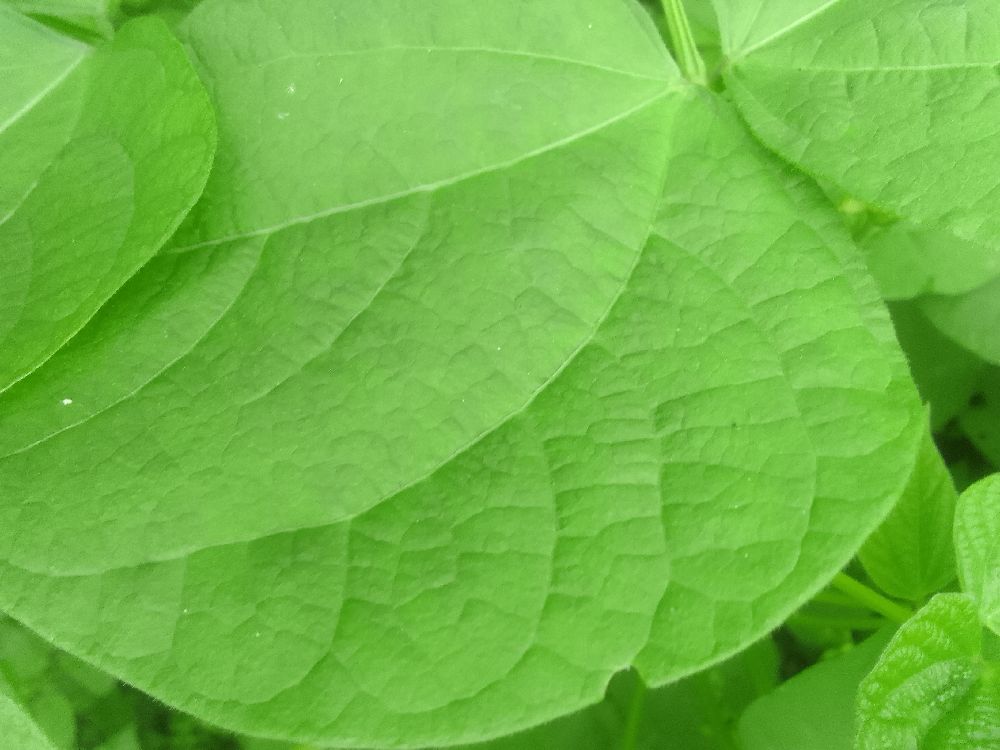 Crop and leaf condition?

common bean, healthy
